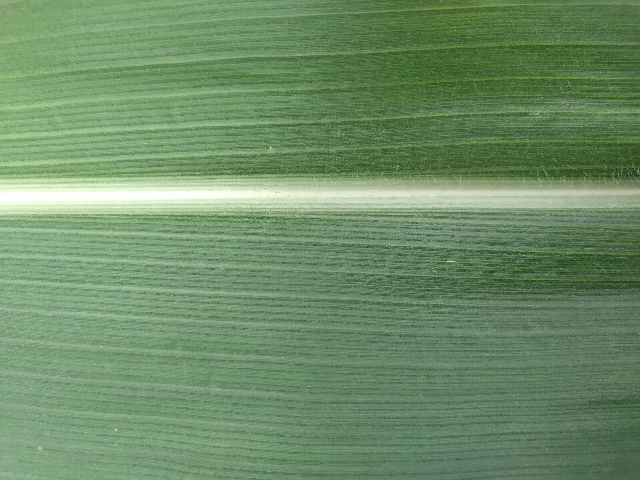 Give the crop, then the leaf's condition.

maize, healthy
